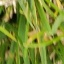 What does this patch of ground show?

grass
